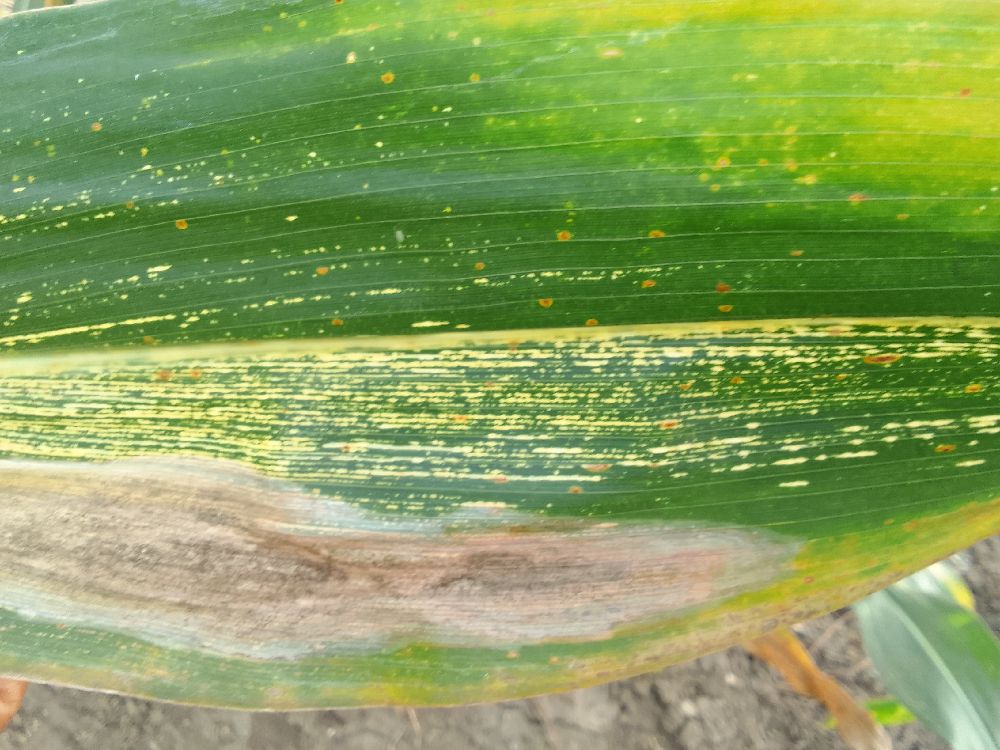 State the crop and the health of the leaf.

maize, maize streak virus
